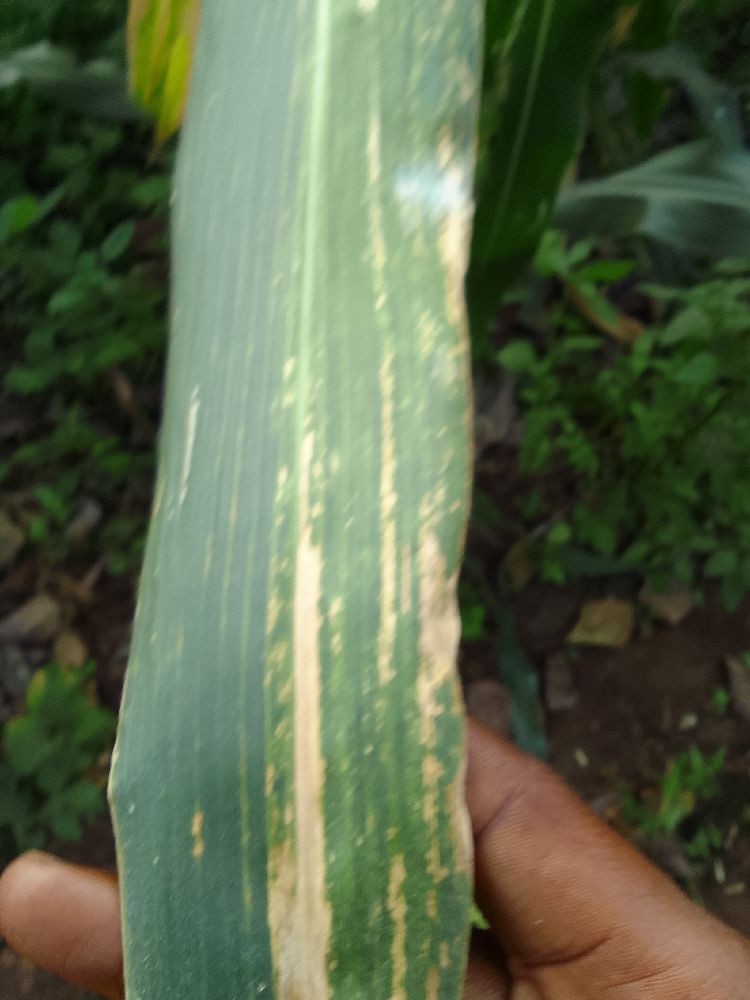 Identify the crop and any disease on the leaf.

maize, maize lethal necrosis
